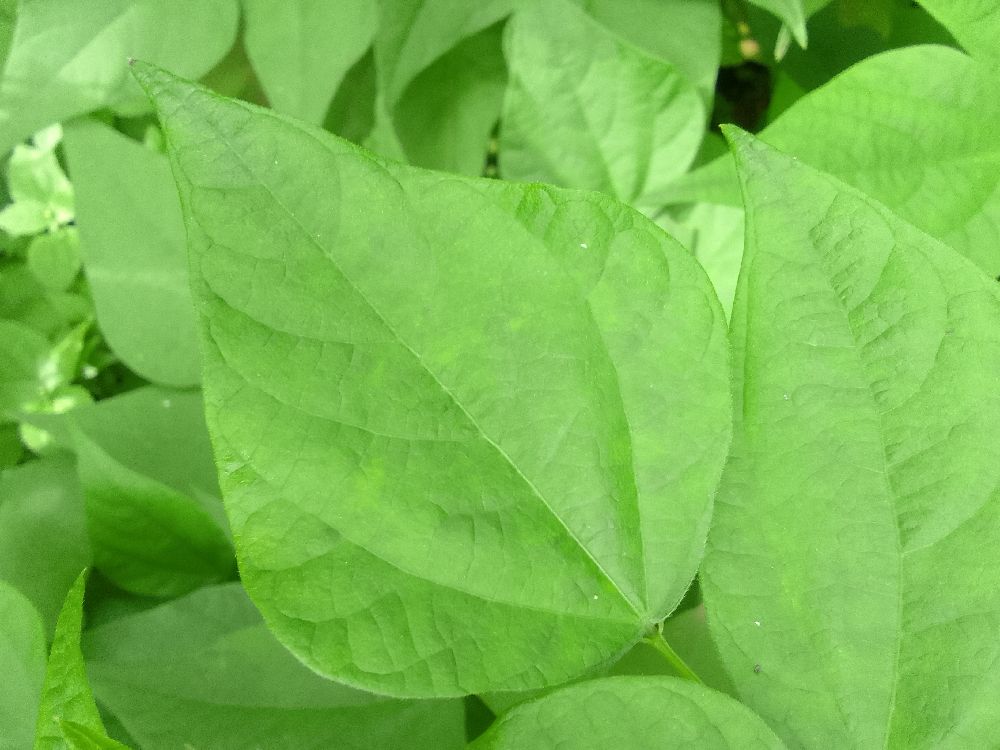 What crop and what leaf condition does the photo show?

common bean, healthy
